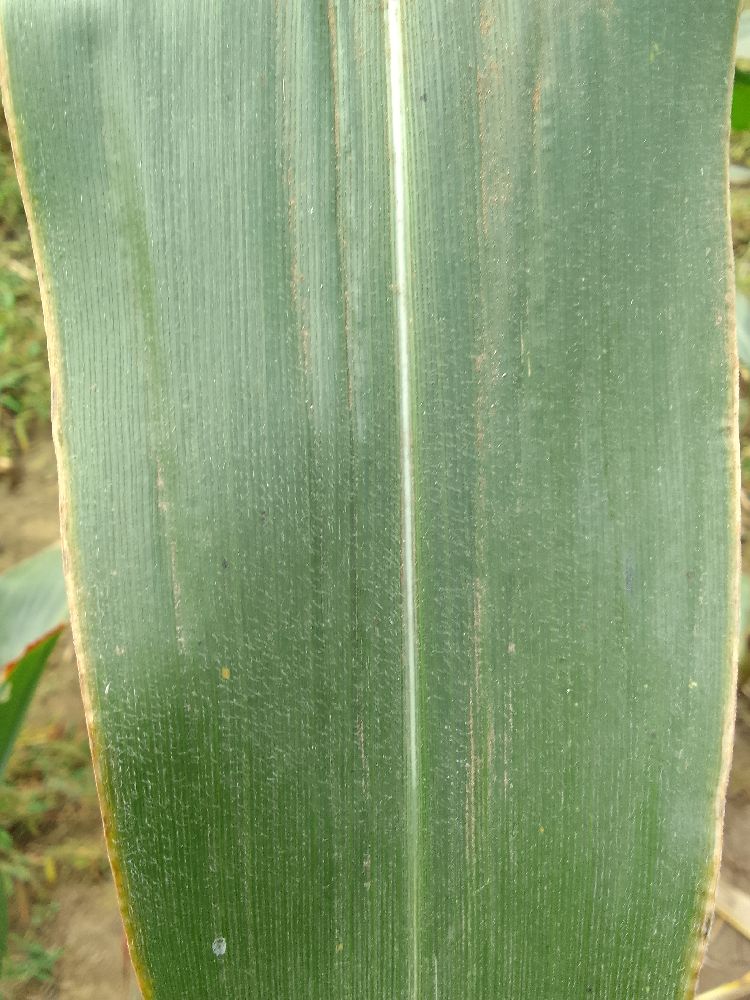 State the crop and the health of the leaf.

maize, healthy
